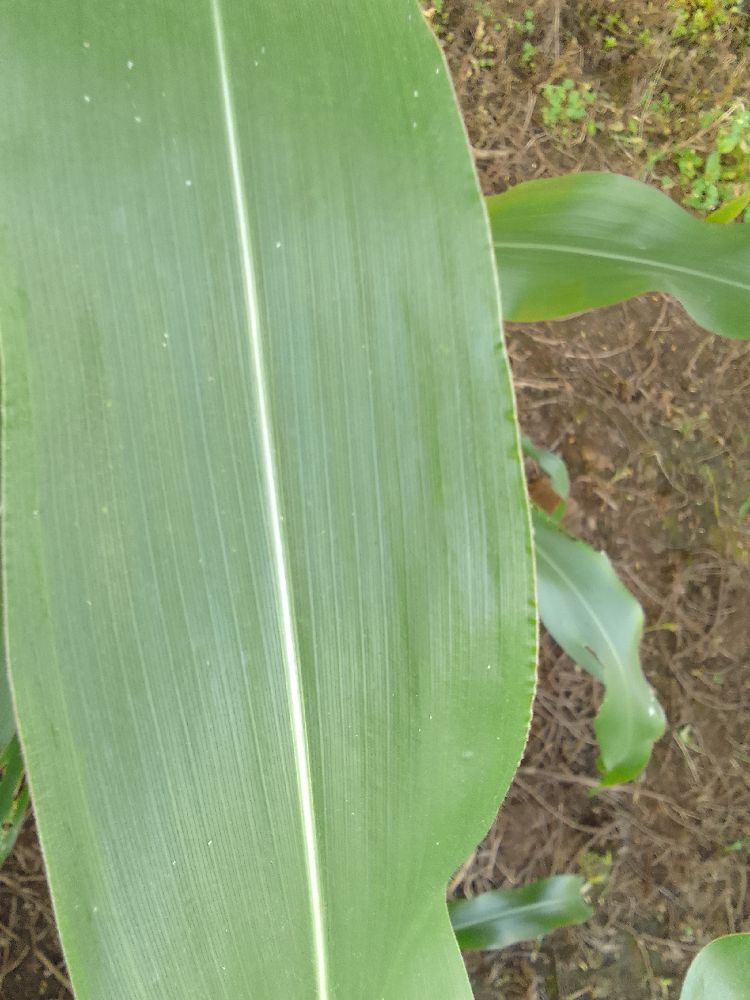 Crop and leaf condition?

maize, healthy
